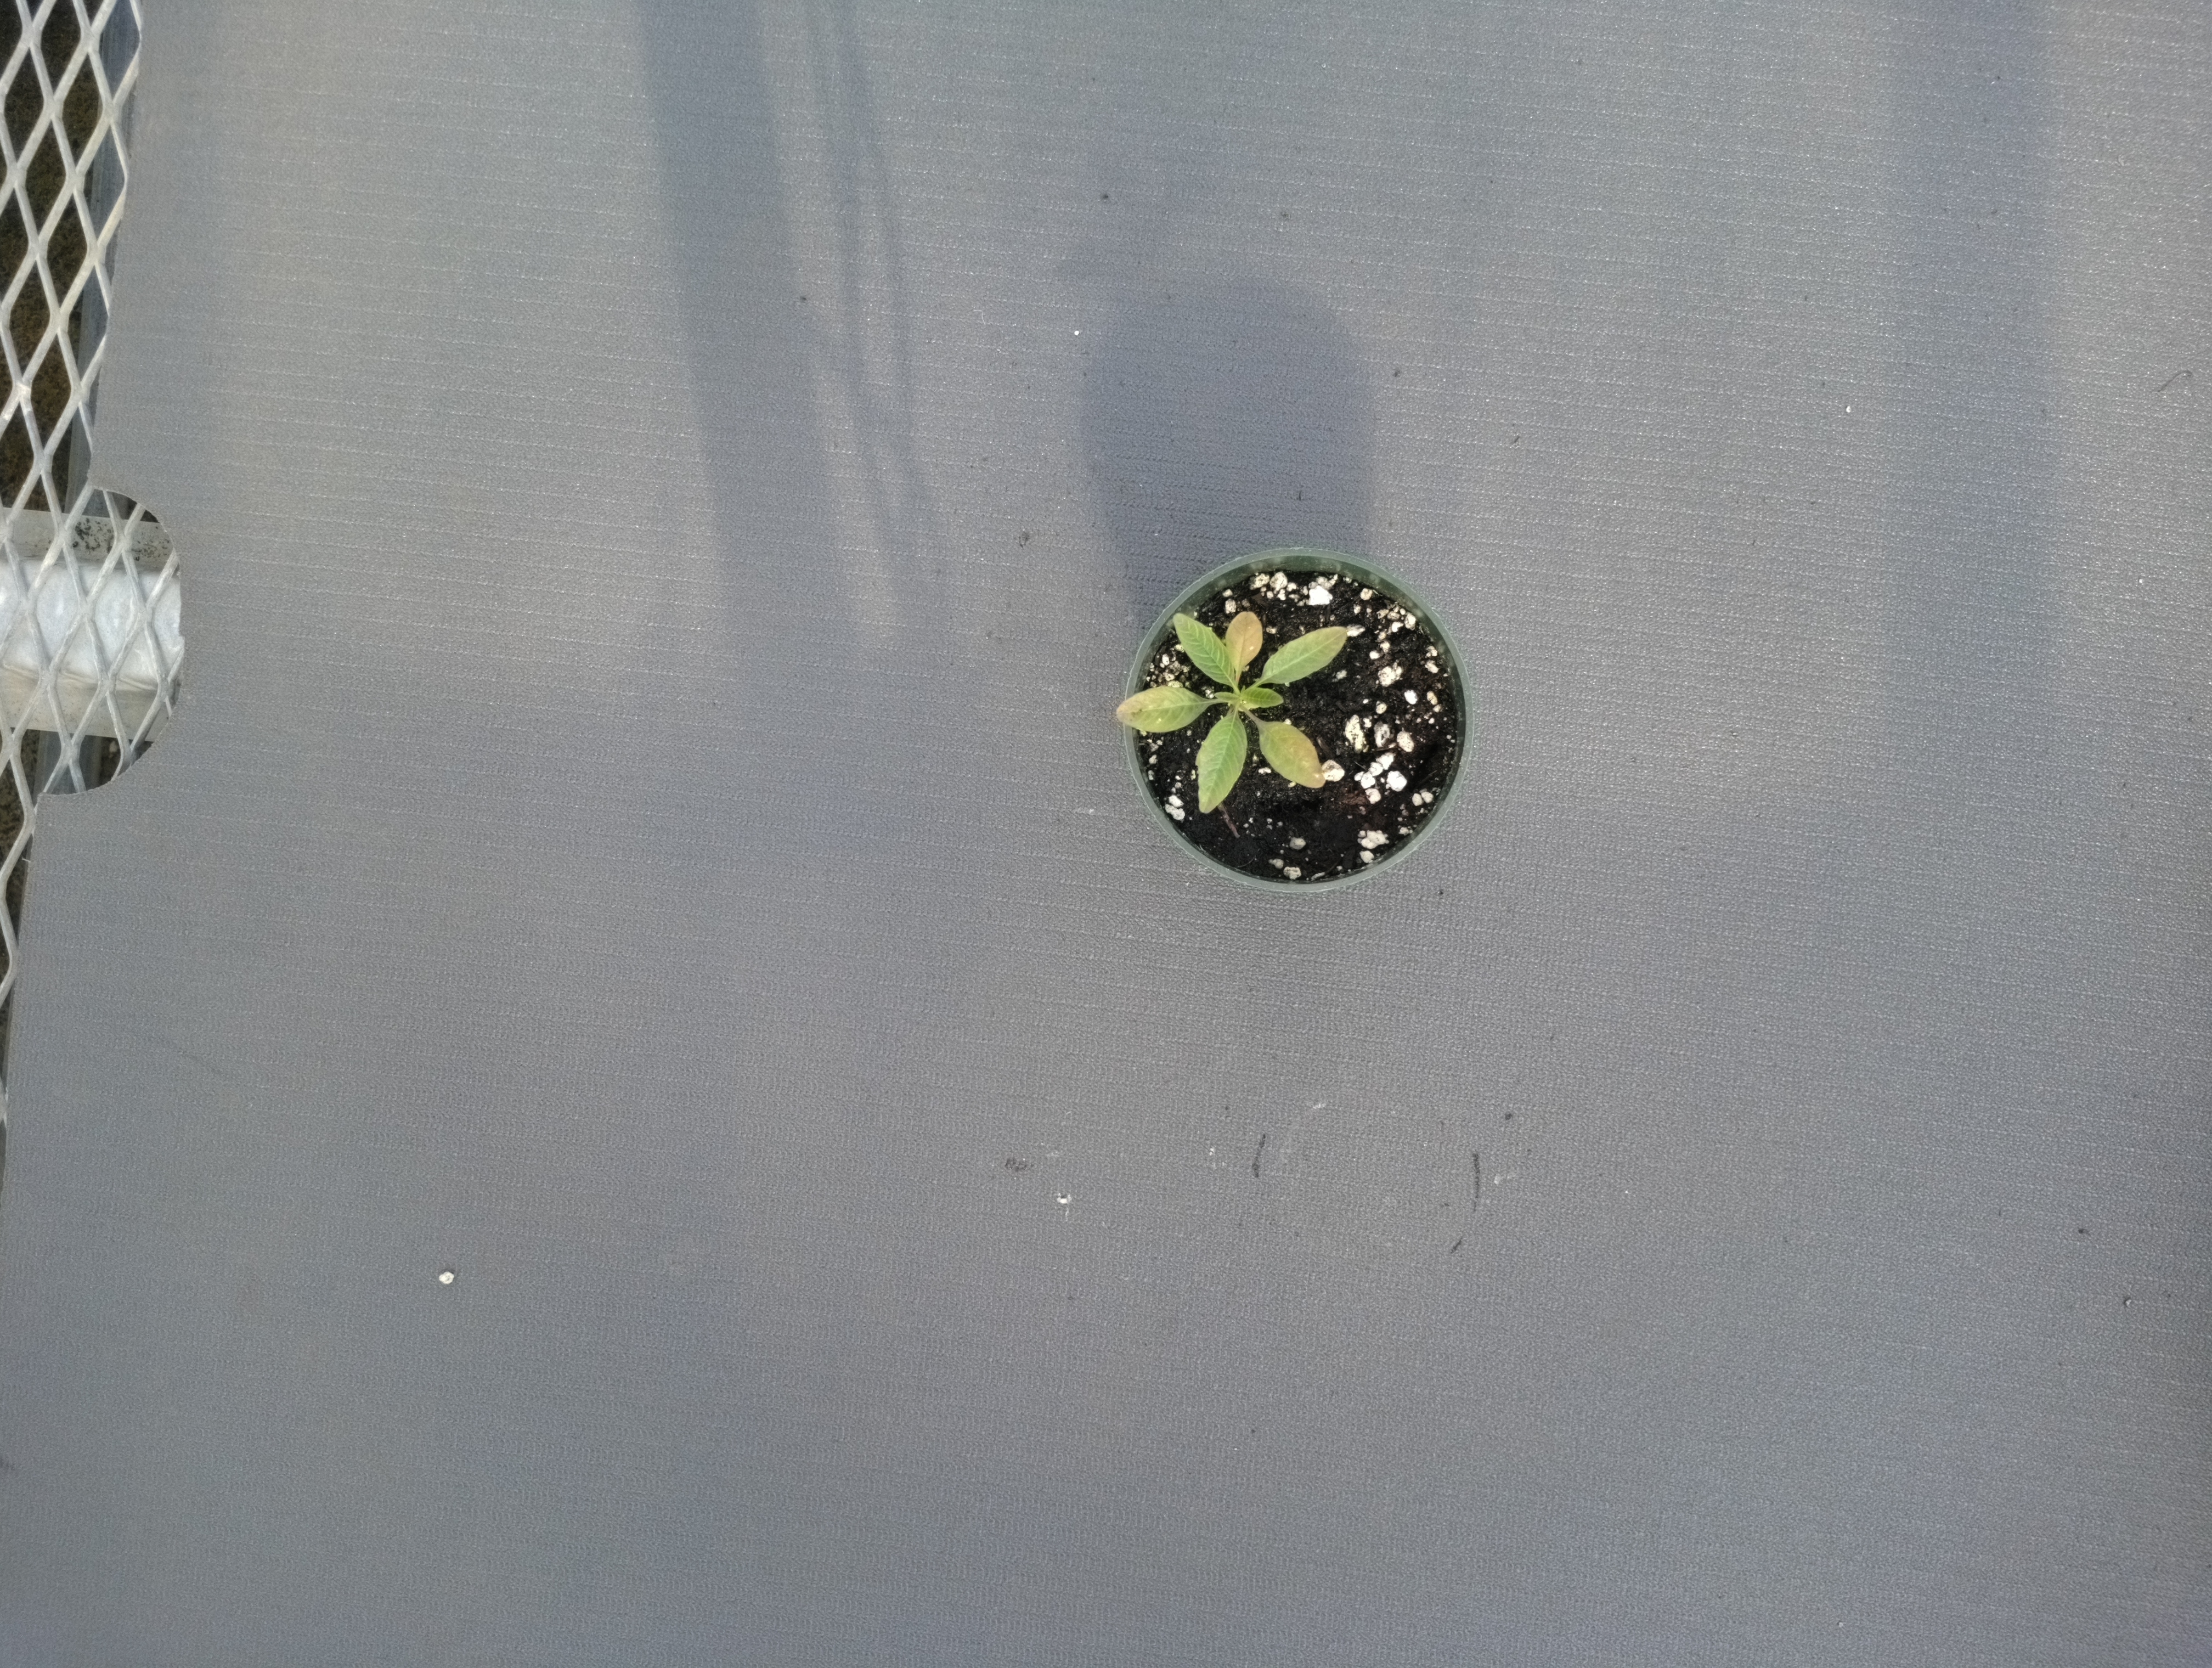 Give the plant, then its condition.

waterhemp, healthy untreated
